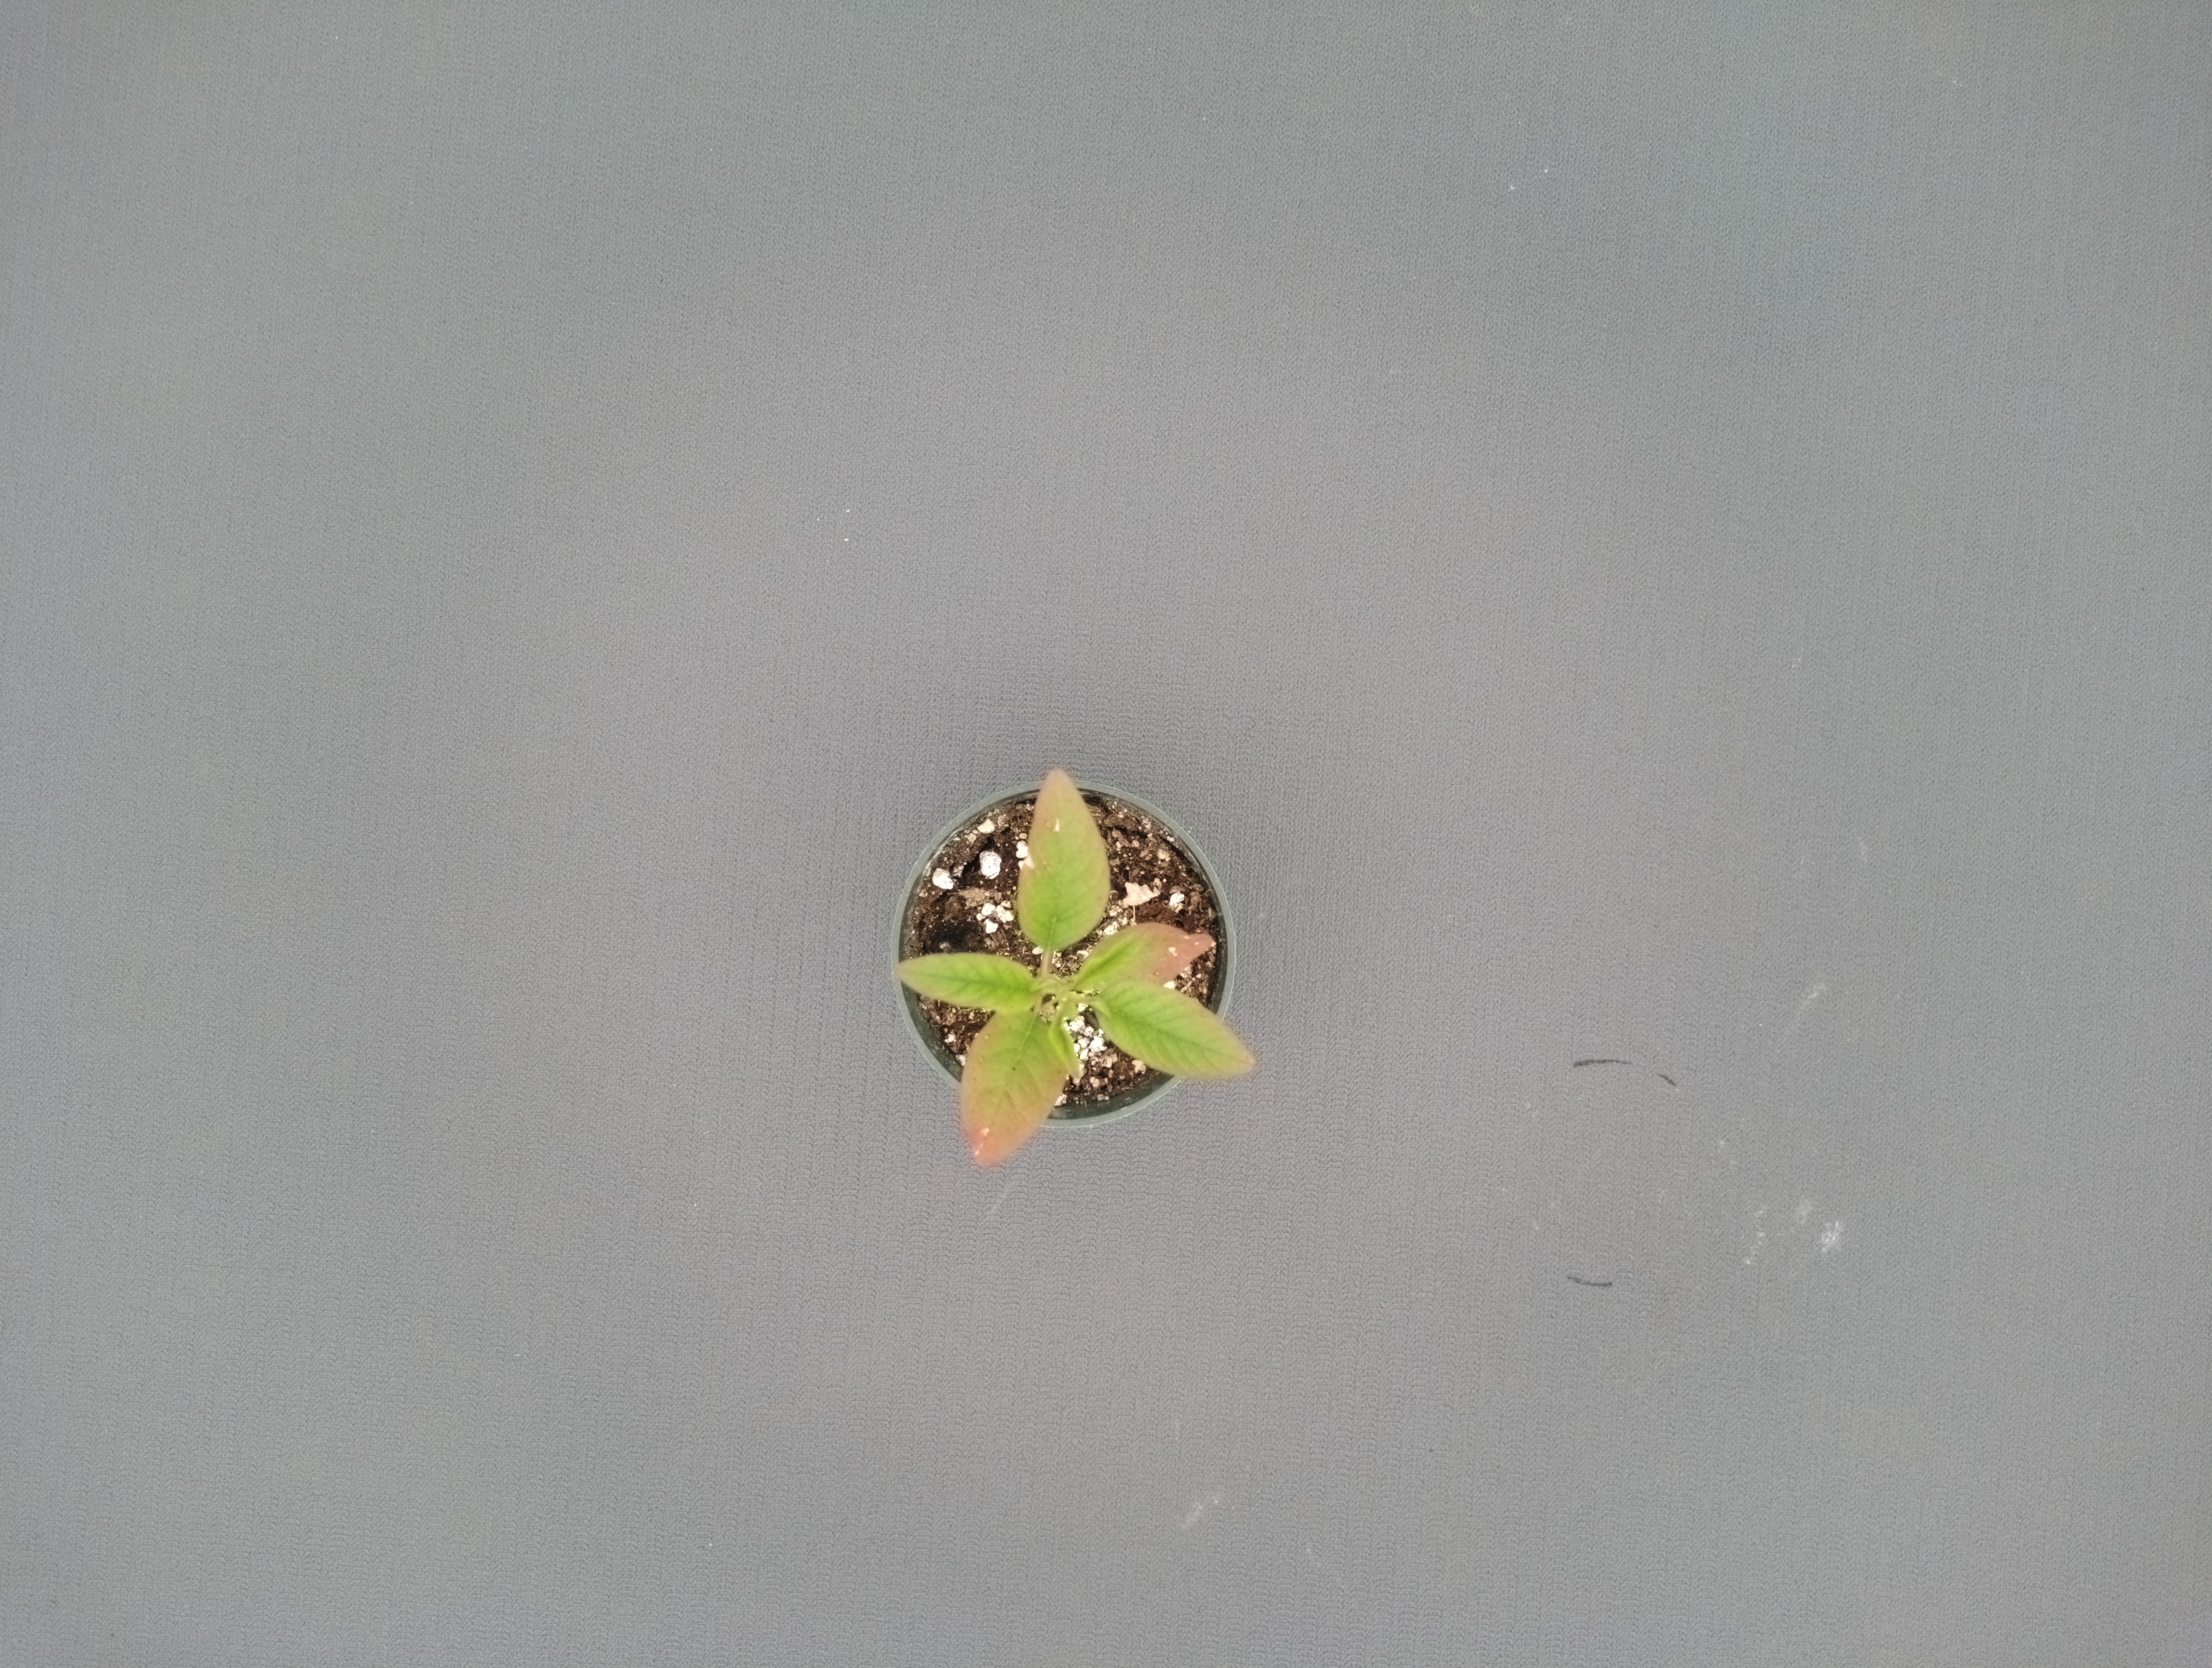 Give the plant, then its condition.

waterhemp, chlorosis only
